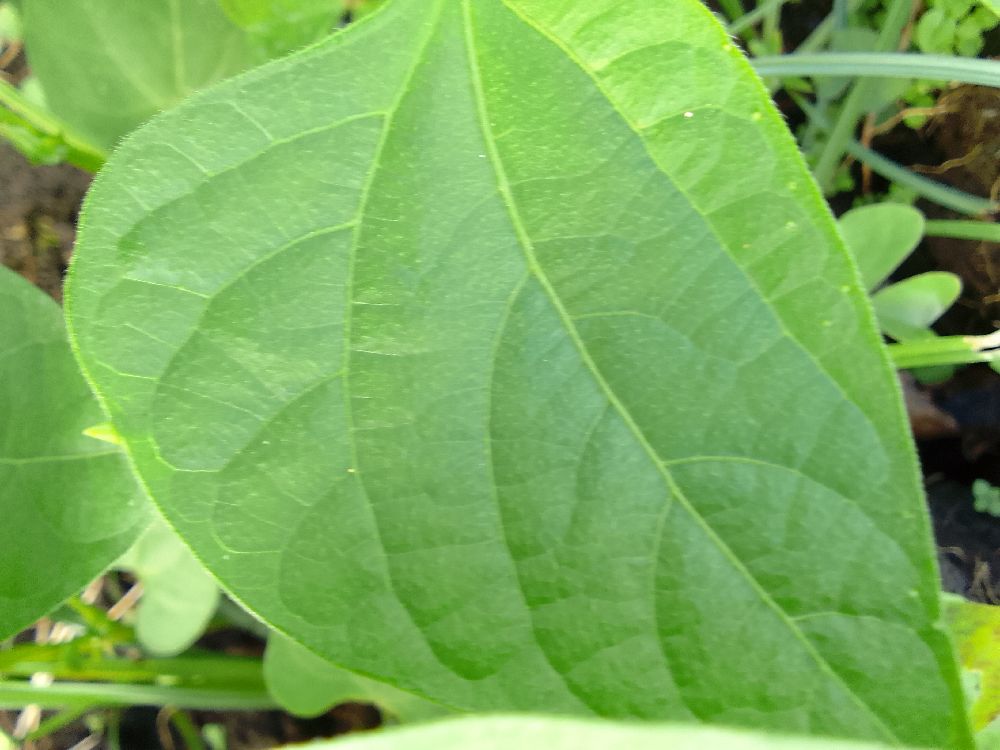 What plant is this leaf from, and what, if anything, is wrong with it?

common bean, healthy
